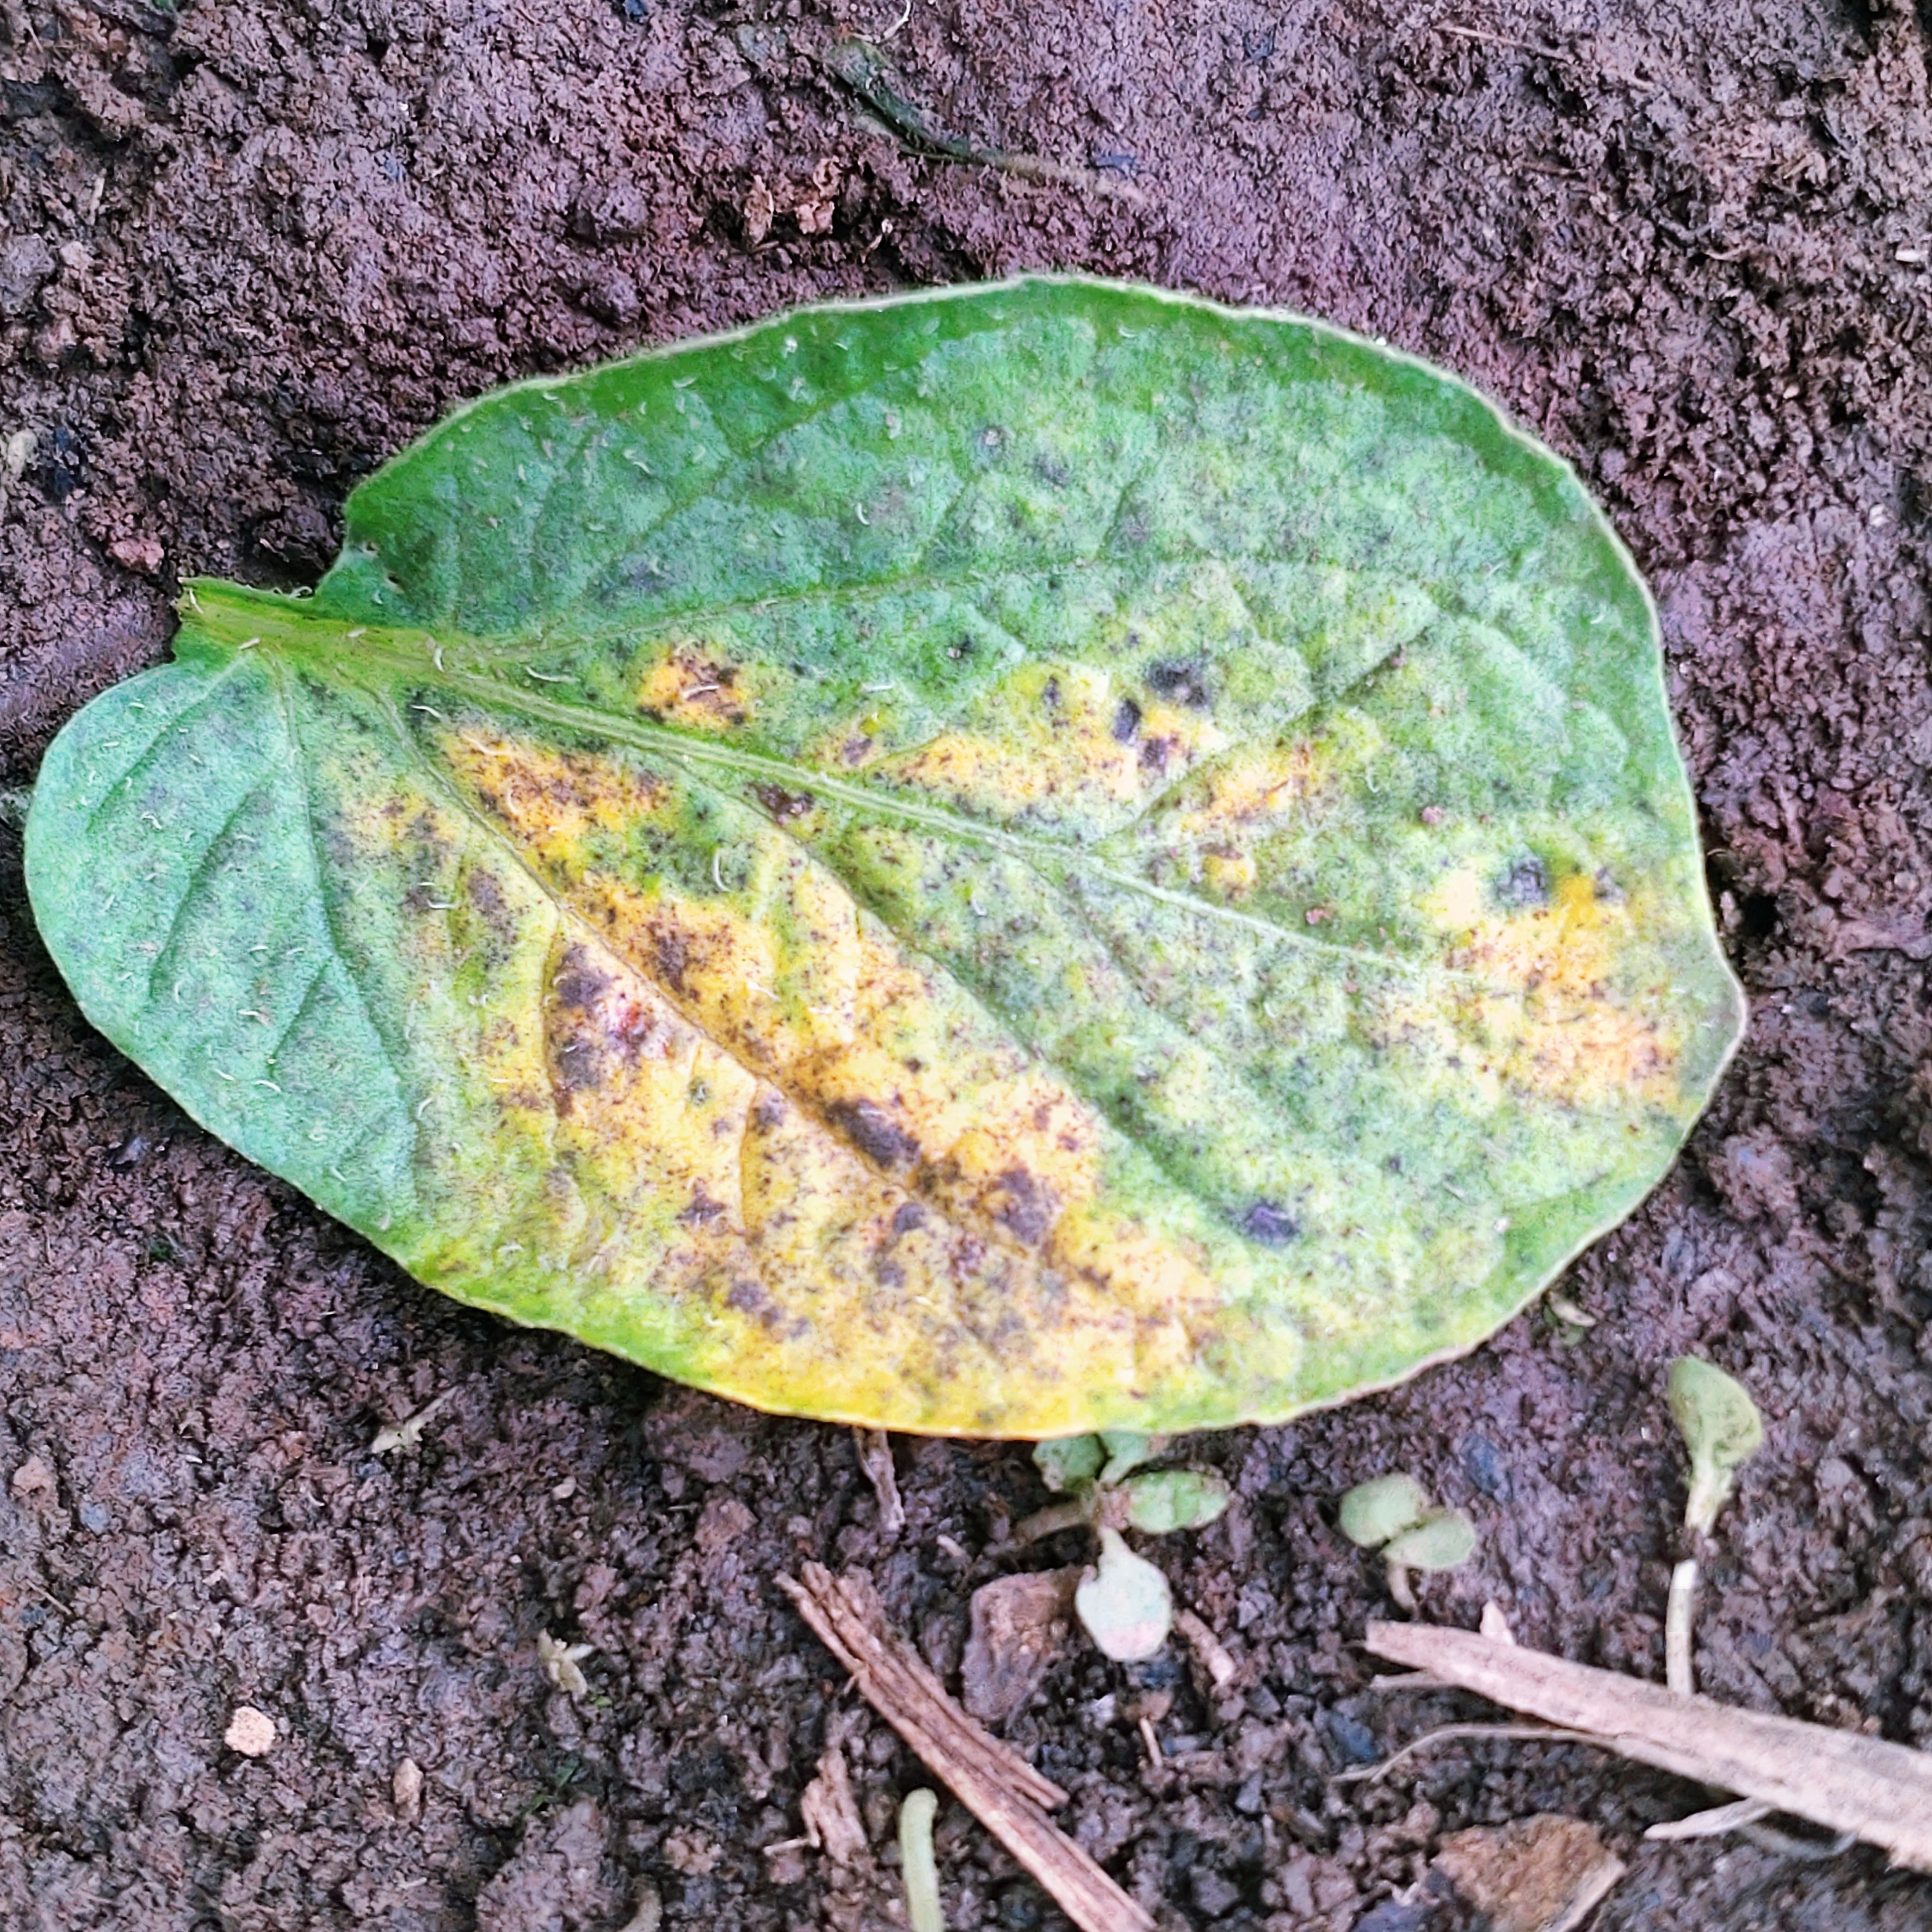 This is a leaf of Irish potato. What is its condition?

late blight
